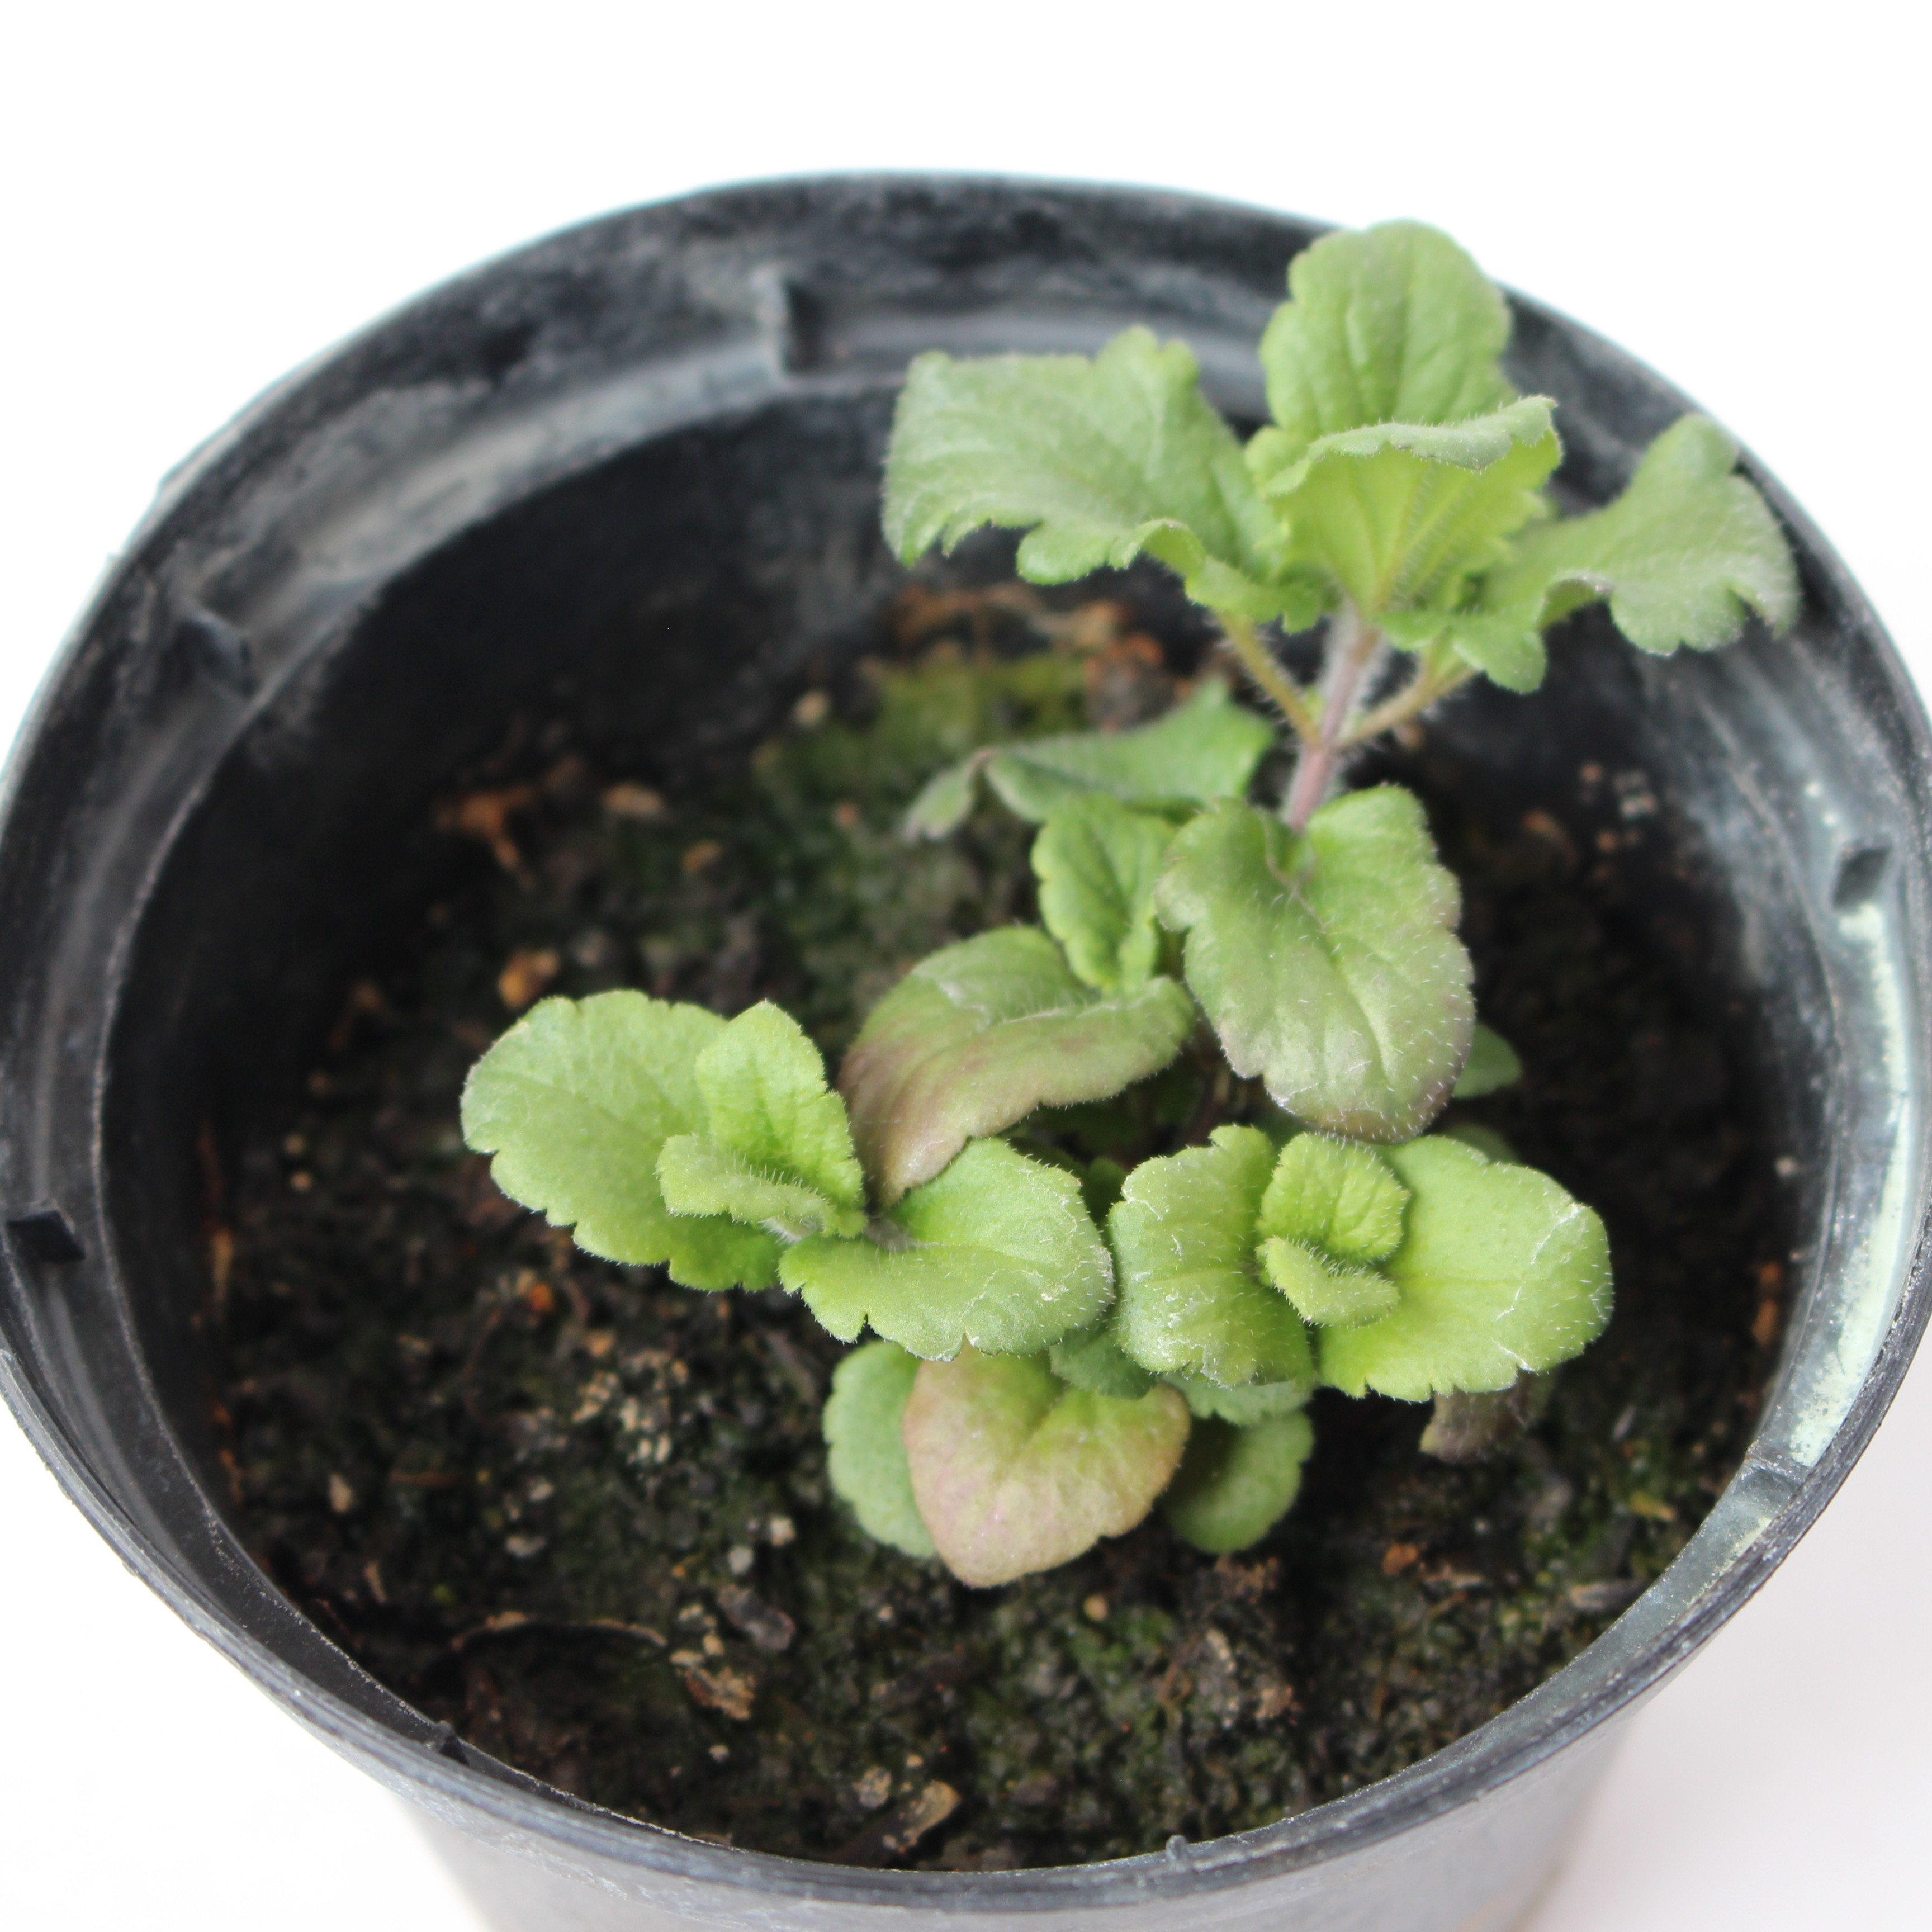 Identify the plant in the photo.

Veronica persica
